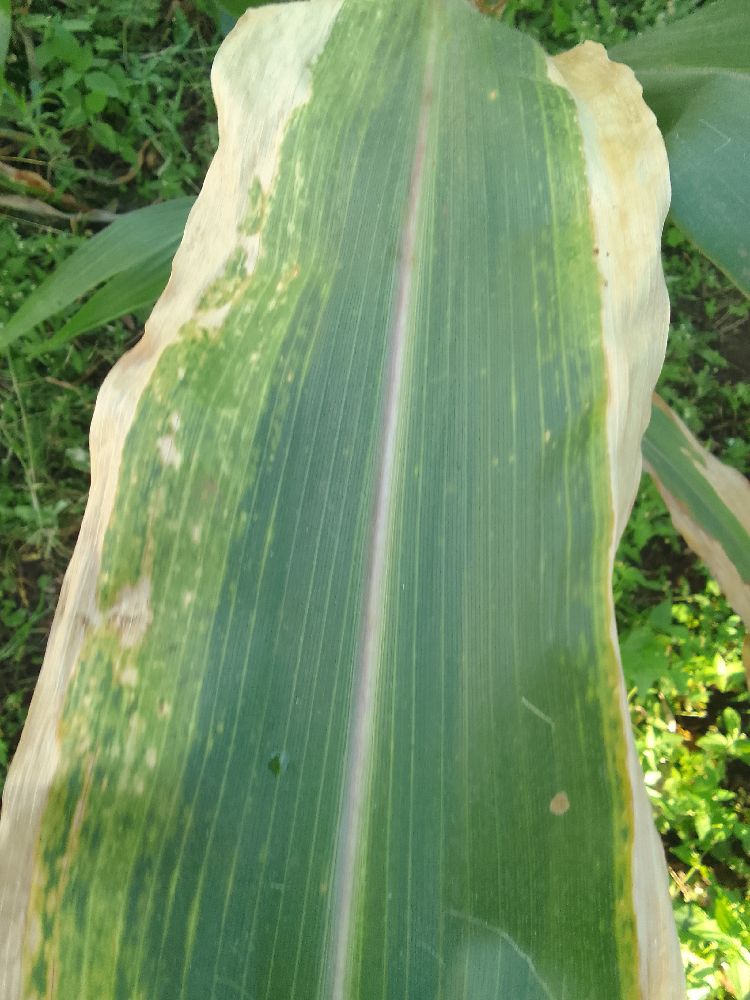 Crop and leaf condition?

maize, maize lethal necrosis
